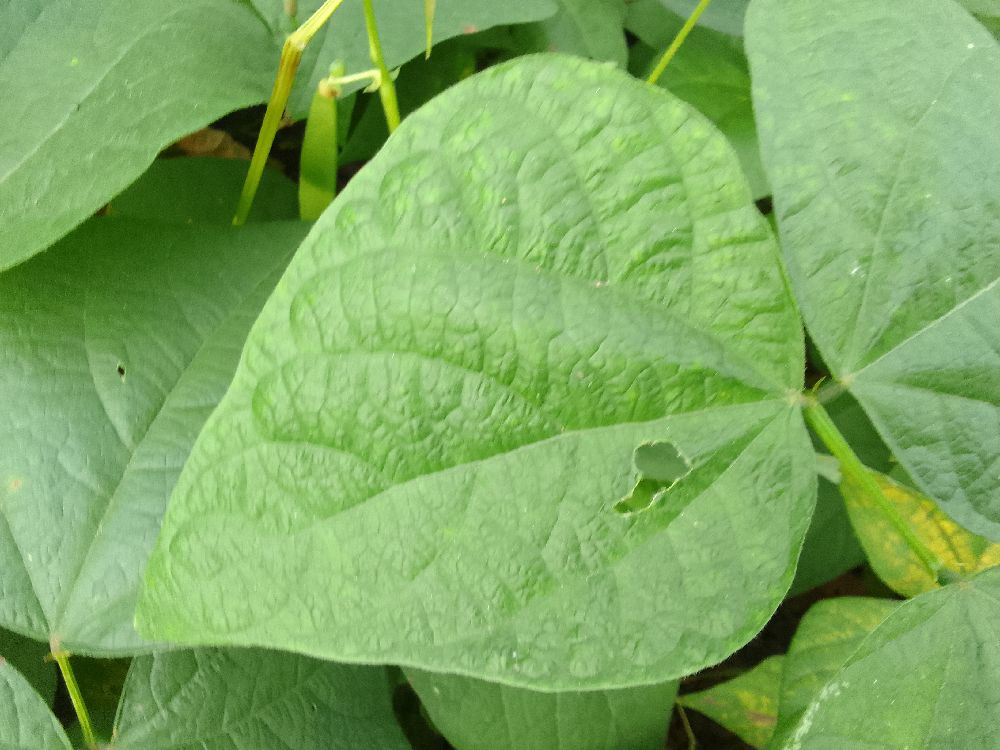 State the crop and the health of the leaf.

common bean, healthy
